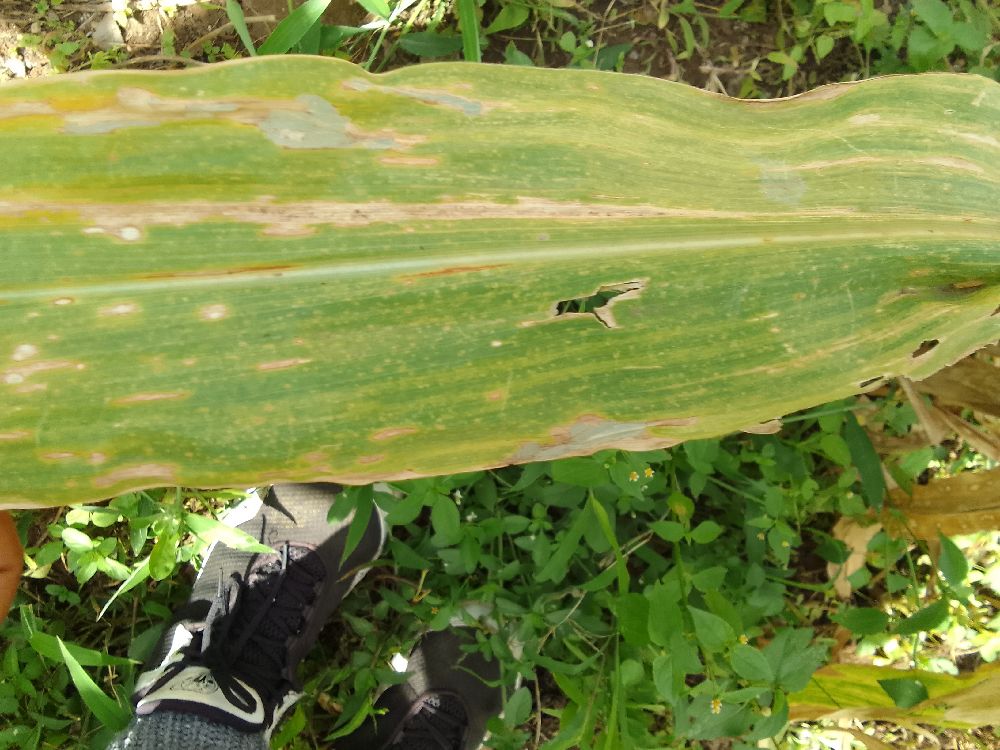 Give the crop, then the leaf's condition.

maize, maize lethal necrosis
